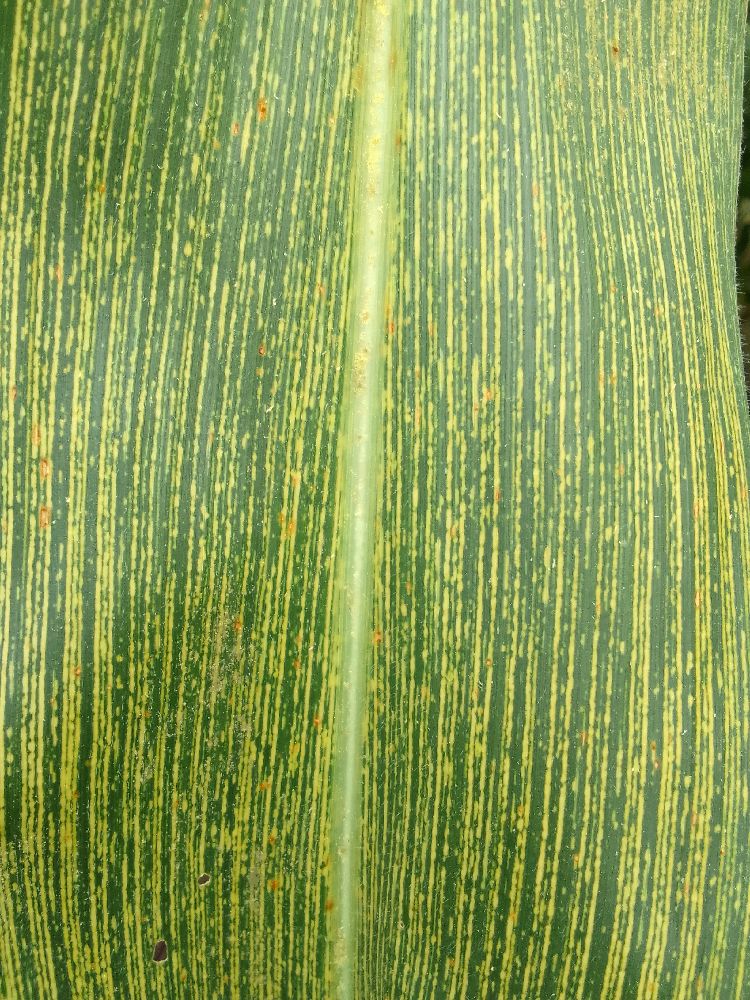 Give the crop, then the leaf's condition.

maize, maize streak virus
